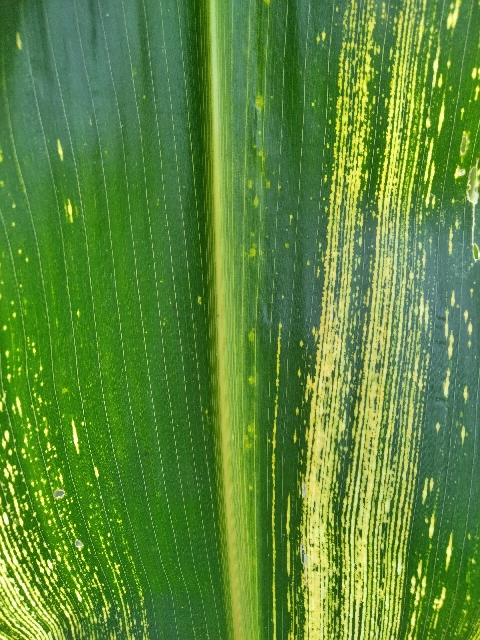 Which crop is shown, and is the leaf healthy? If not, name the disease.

maize, maize streak virus
